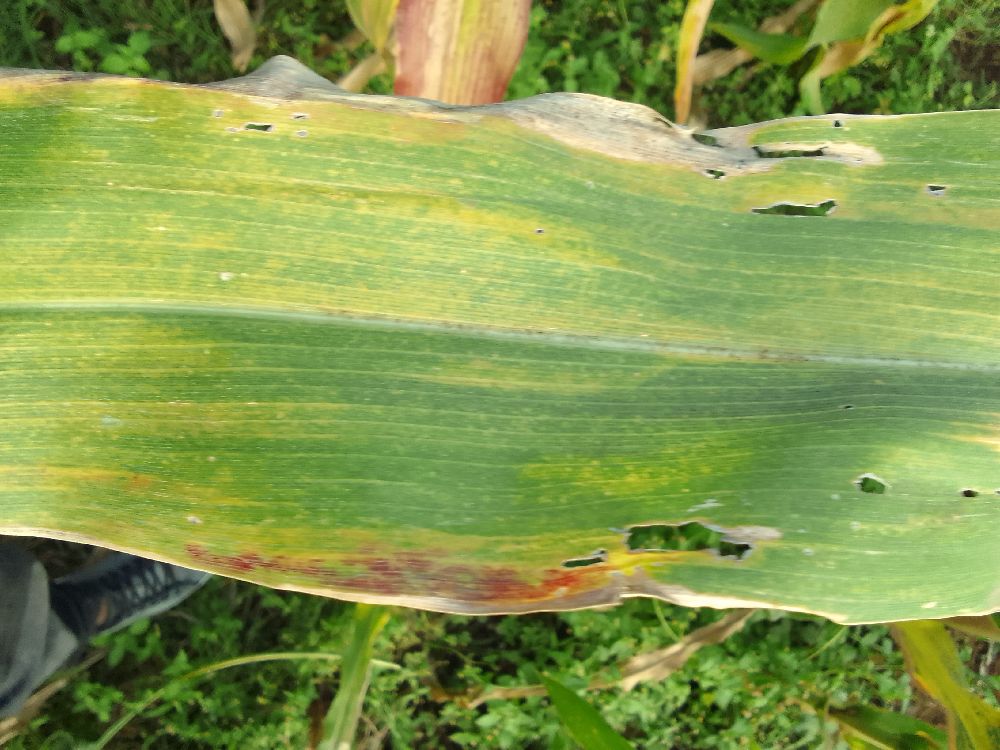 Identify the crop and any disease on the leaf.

maize, maize lethal necrosis
